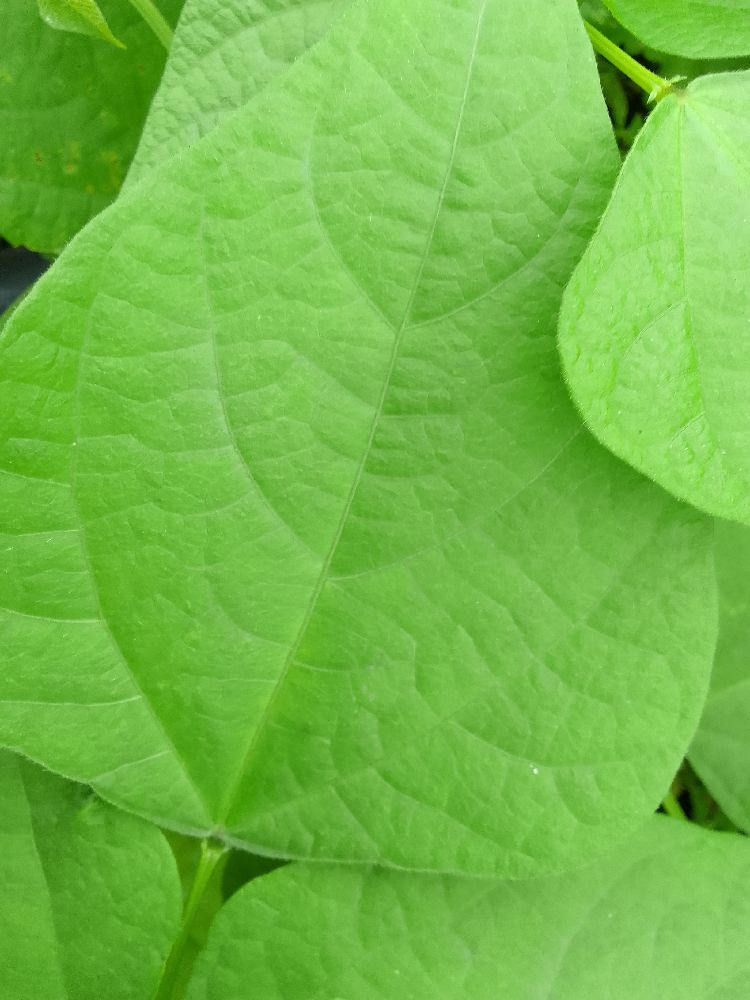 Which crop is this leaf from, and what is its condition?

common bean, healthy
